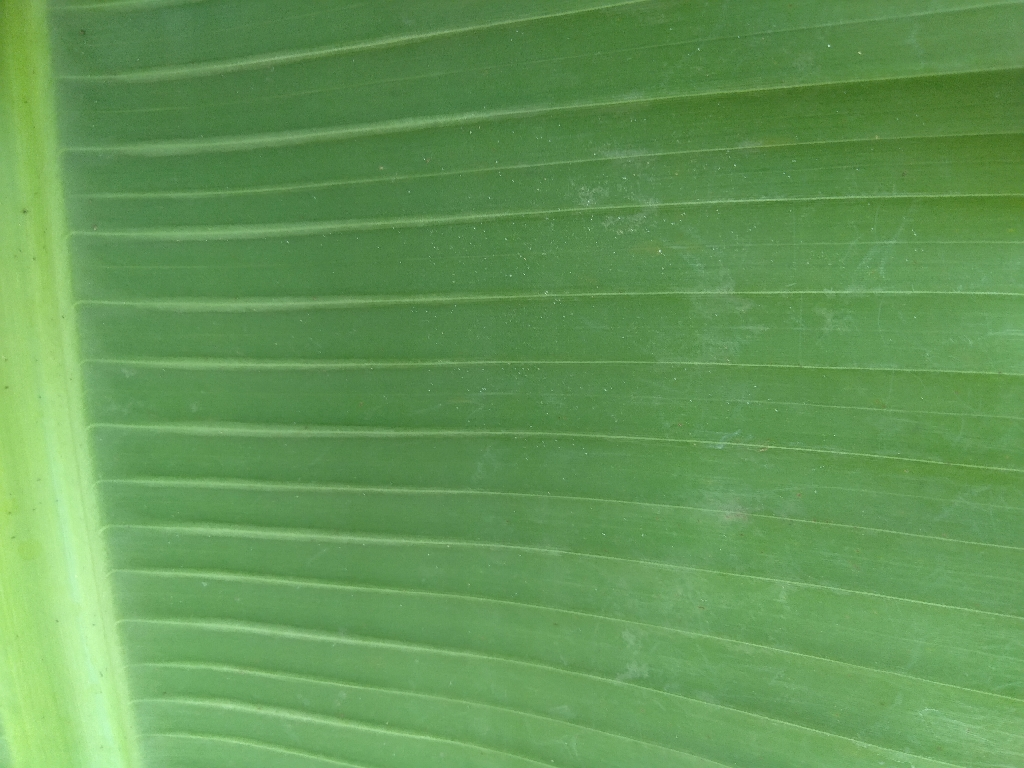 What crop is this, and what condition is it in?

banana, healthy
